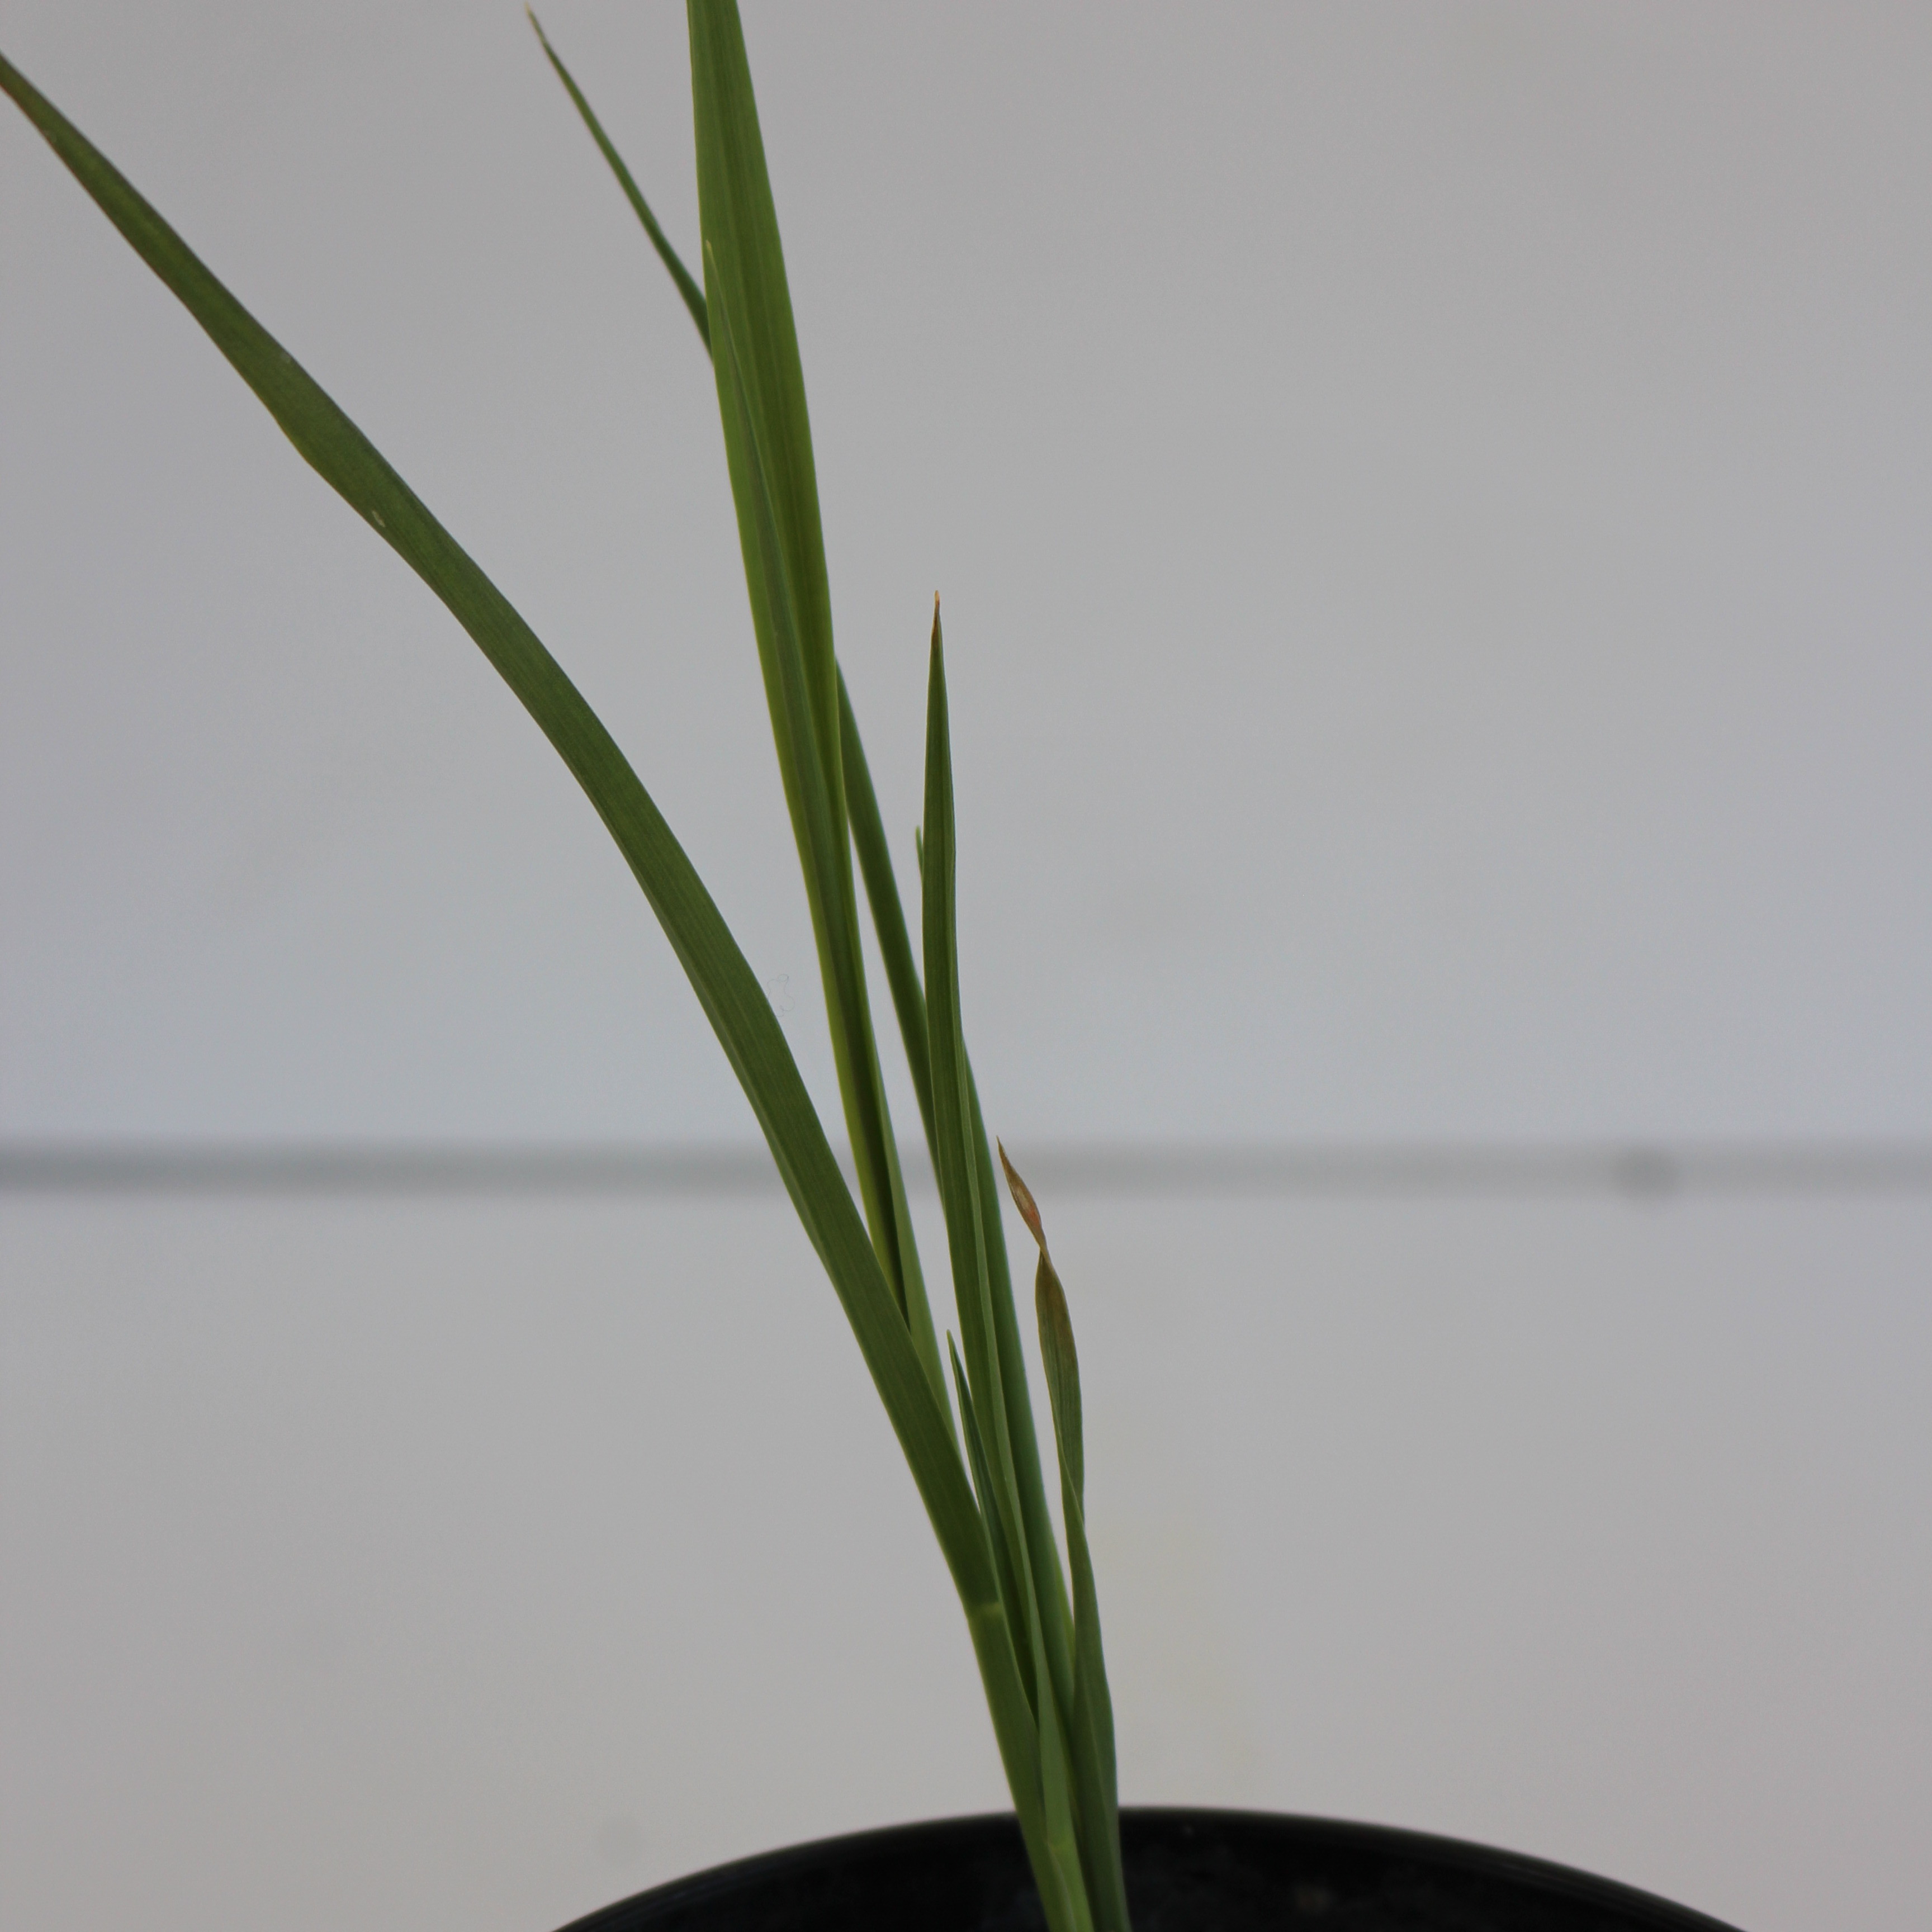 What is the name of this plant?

Avena sterilis
